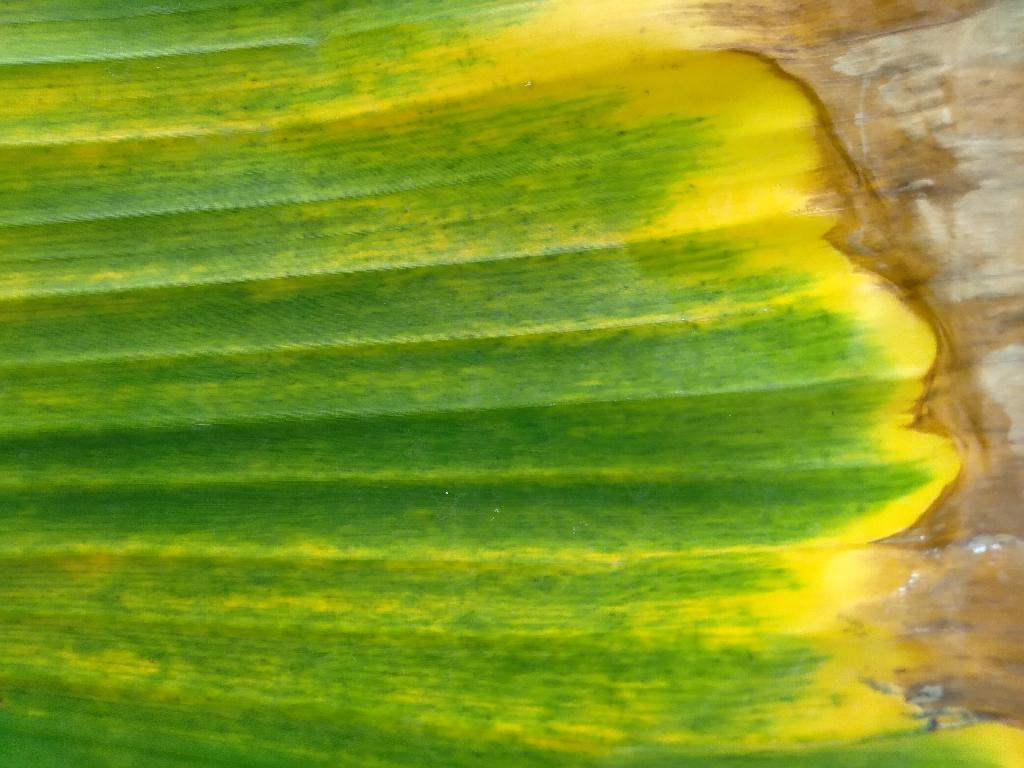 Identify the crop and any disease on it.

banana, fusarium wilt race 1
